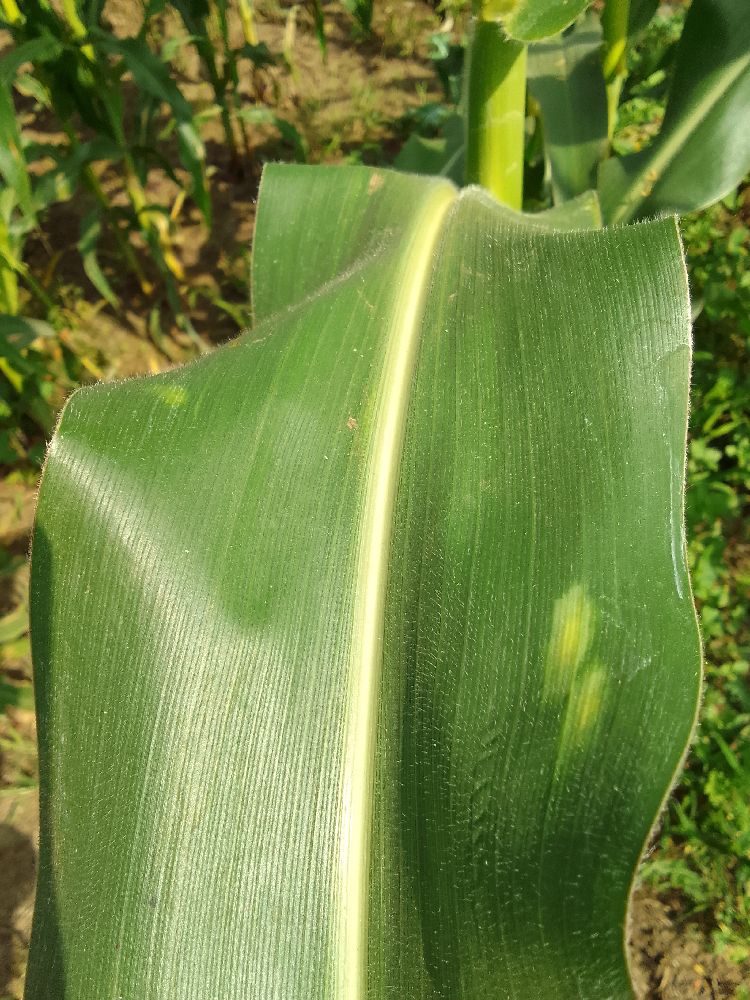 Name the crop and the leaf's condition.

maize, healthy
